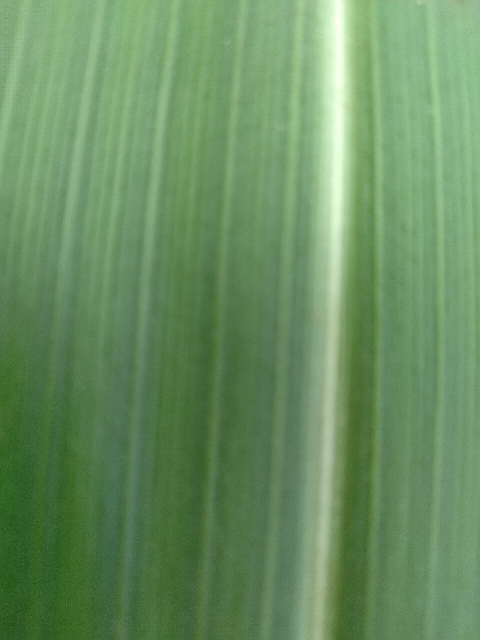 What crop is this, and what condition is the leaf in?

maize, healthy
